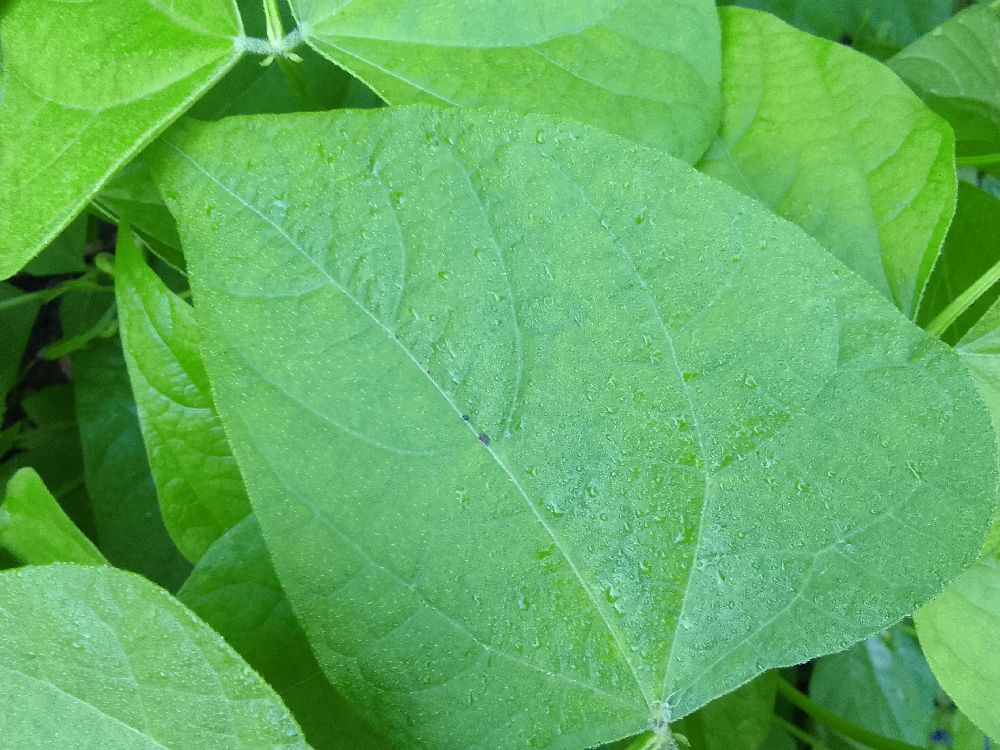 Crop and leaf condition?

common bean, healthy
